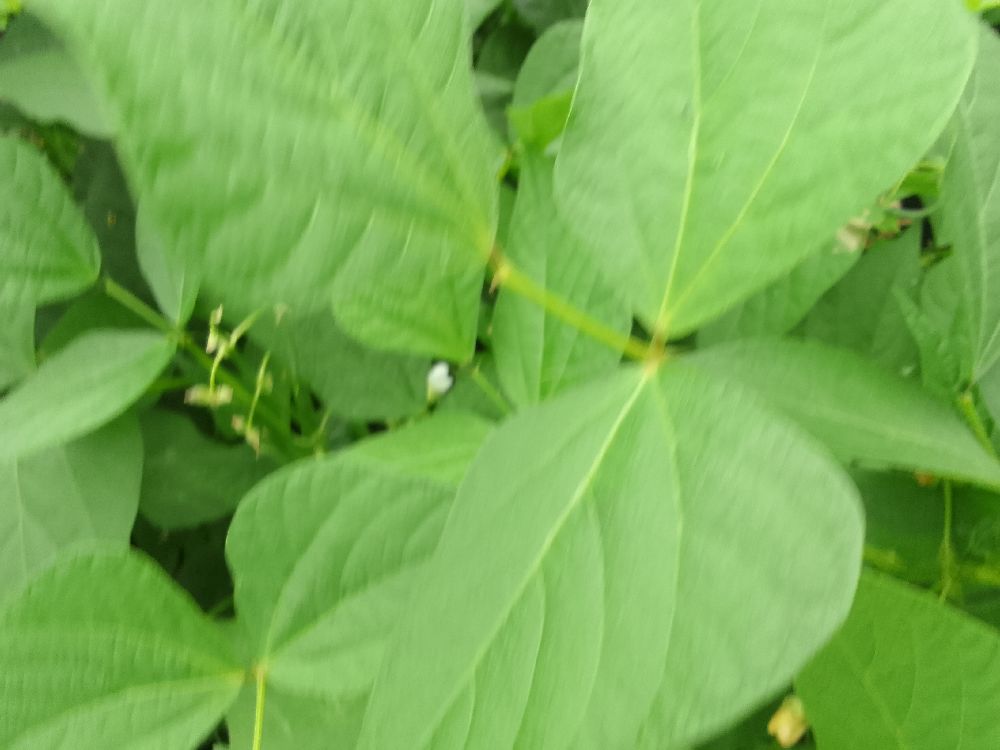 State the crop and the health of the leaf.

common bean, healthy
